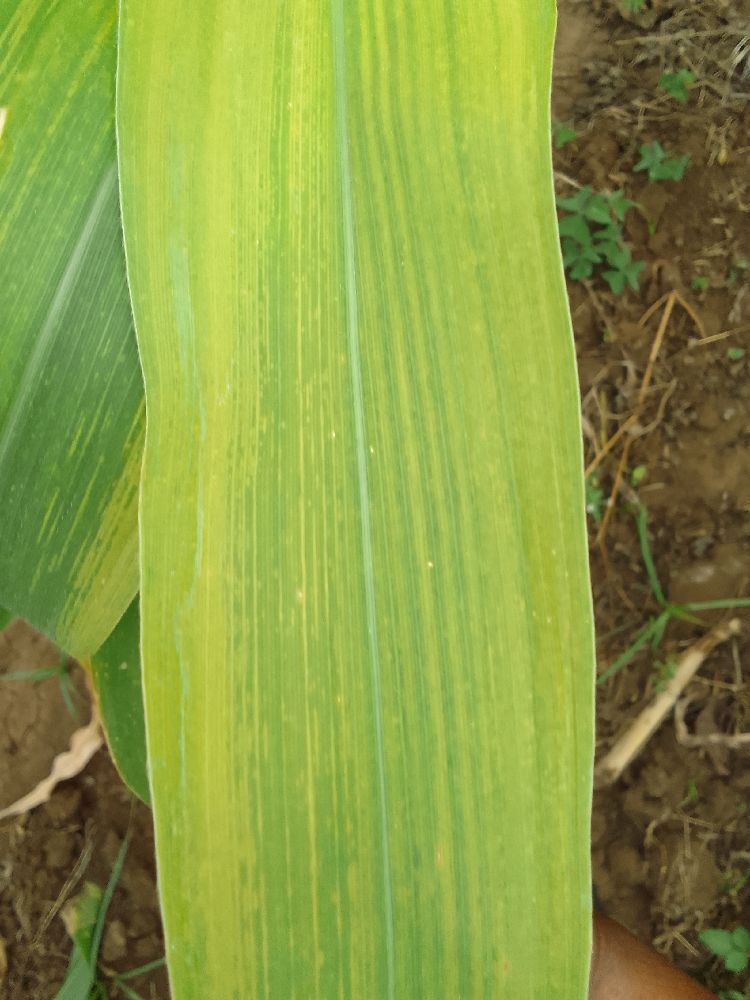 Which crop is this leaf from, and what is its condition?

maize, maize lethal necrosis
